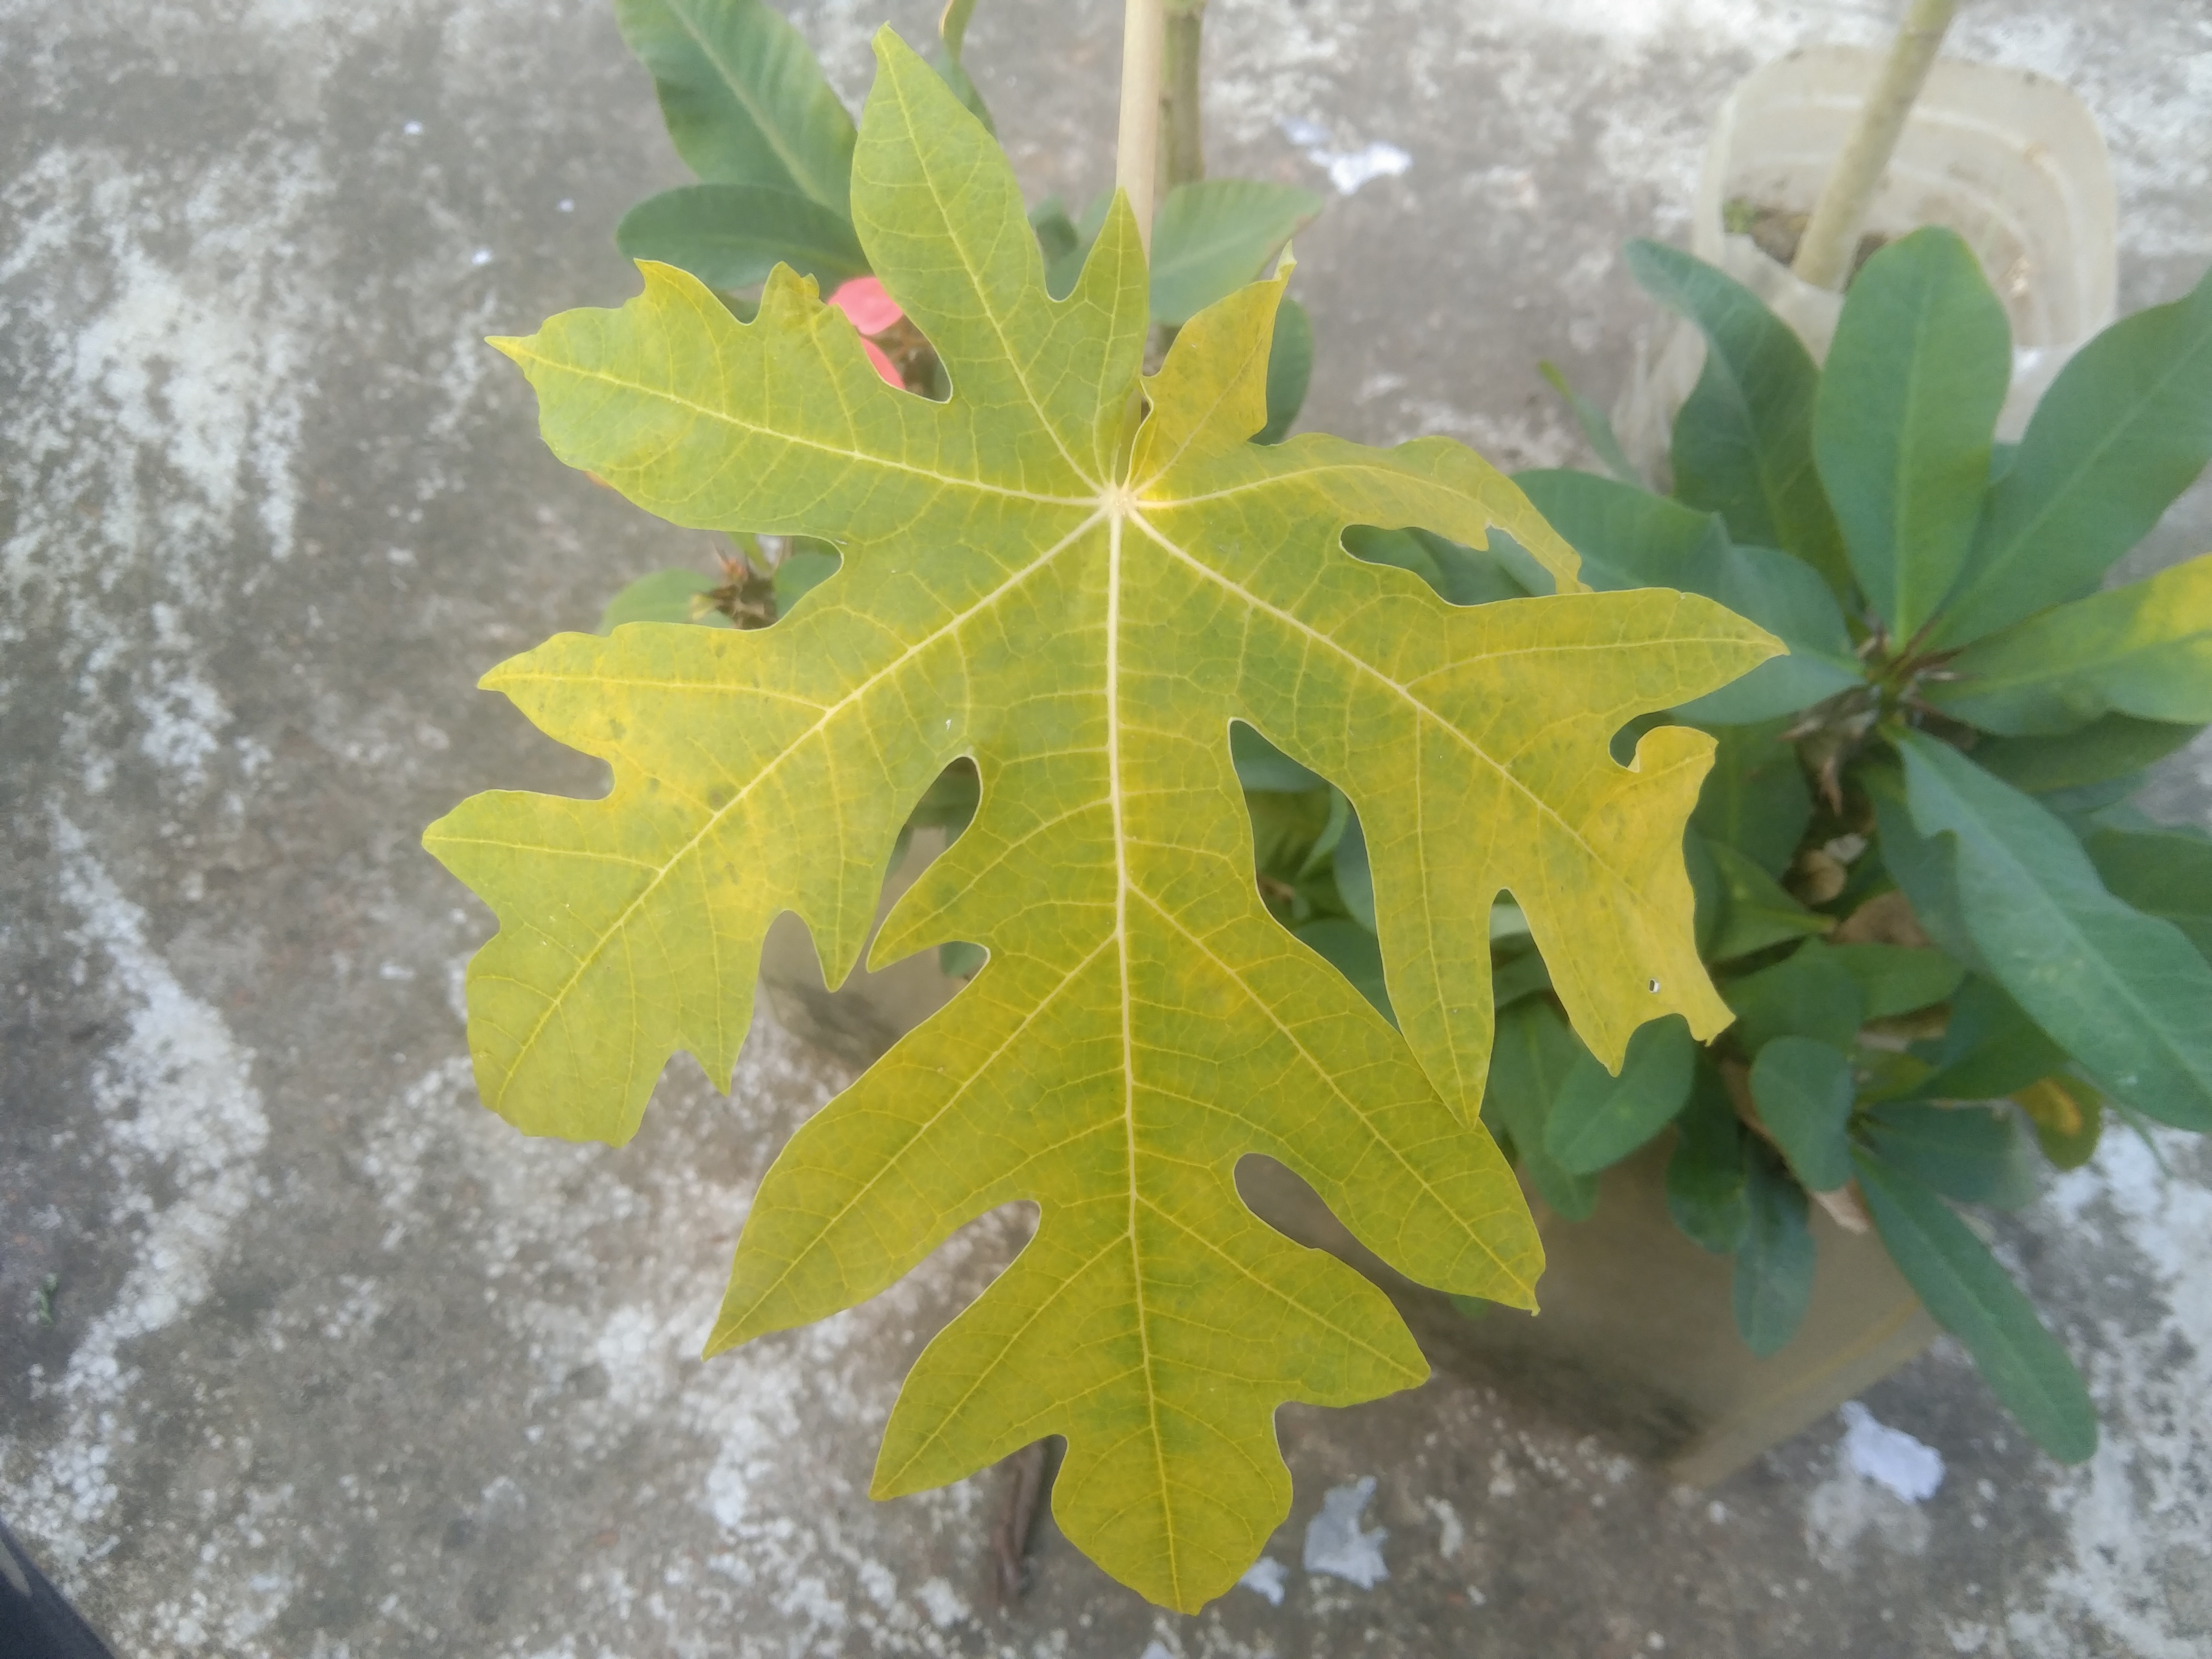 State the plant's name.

papaya
